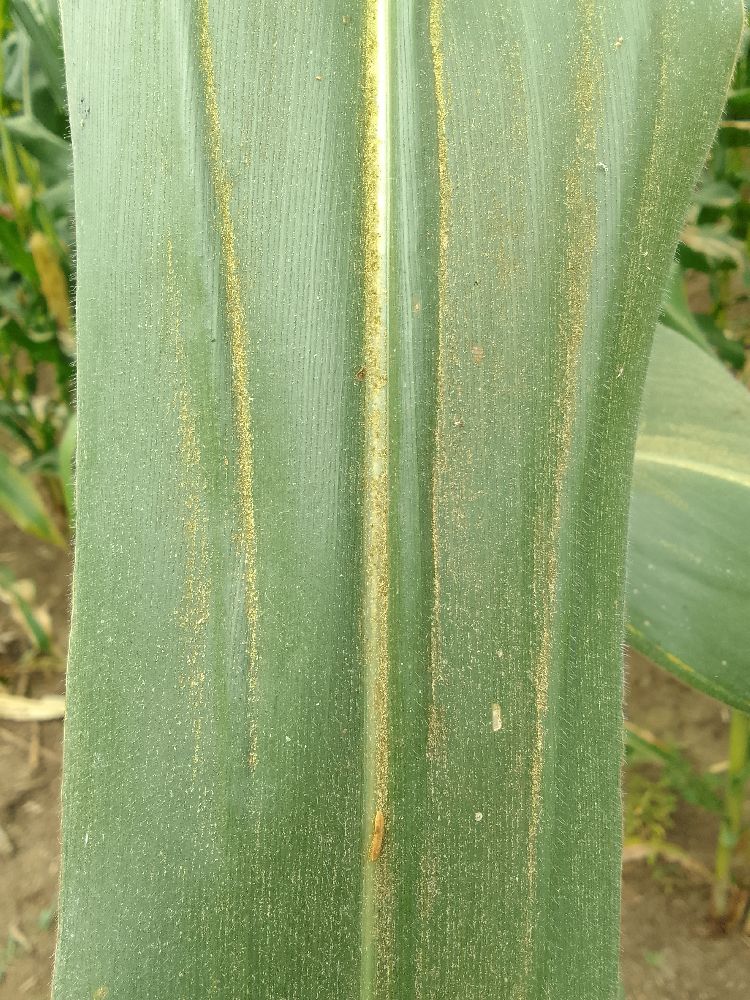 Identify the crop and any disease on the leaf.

maize, healthy
